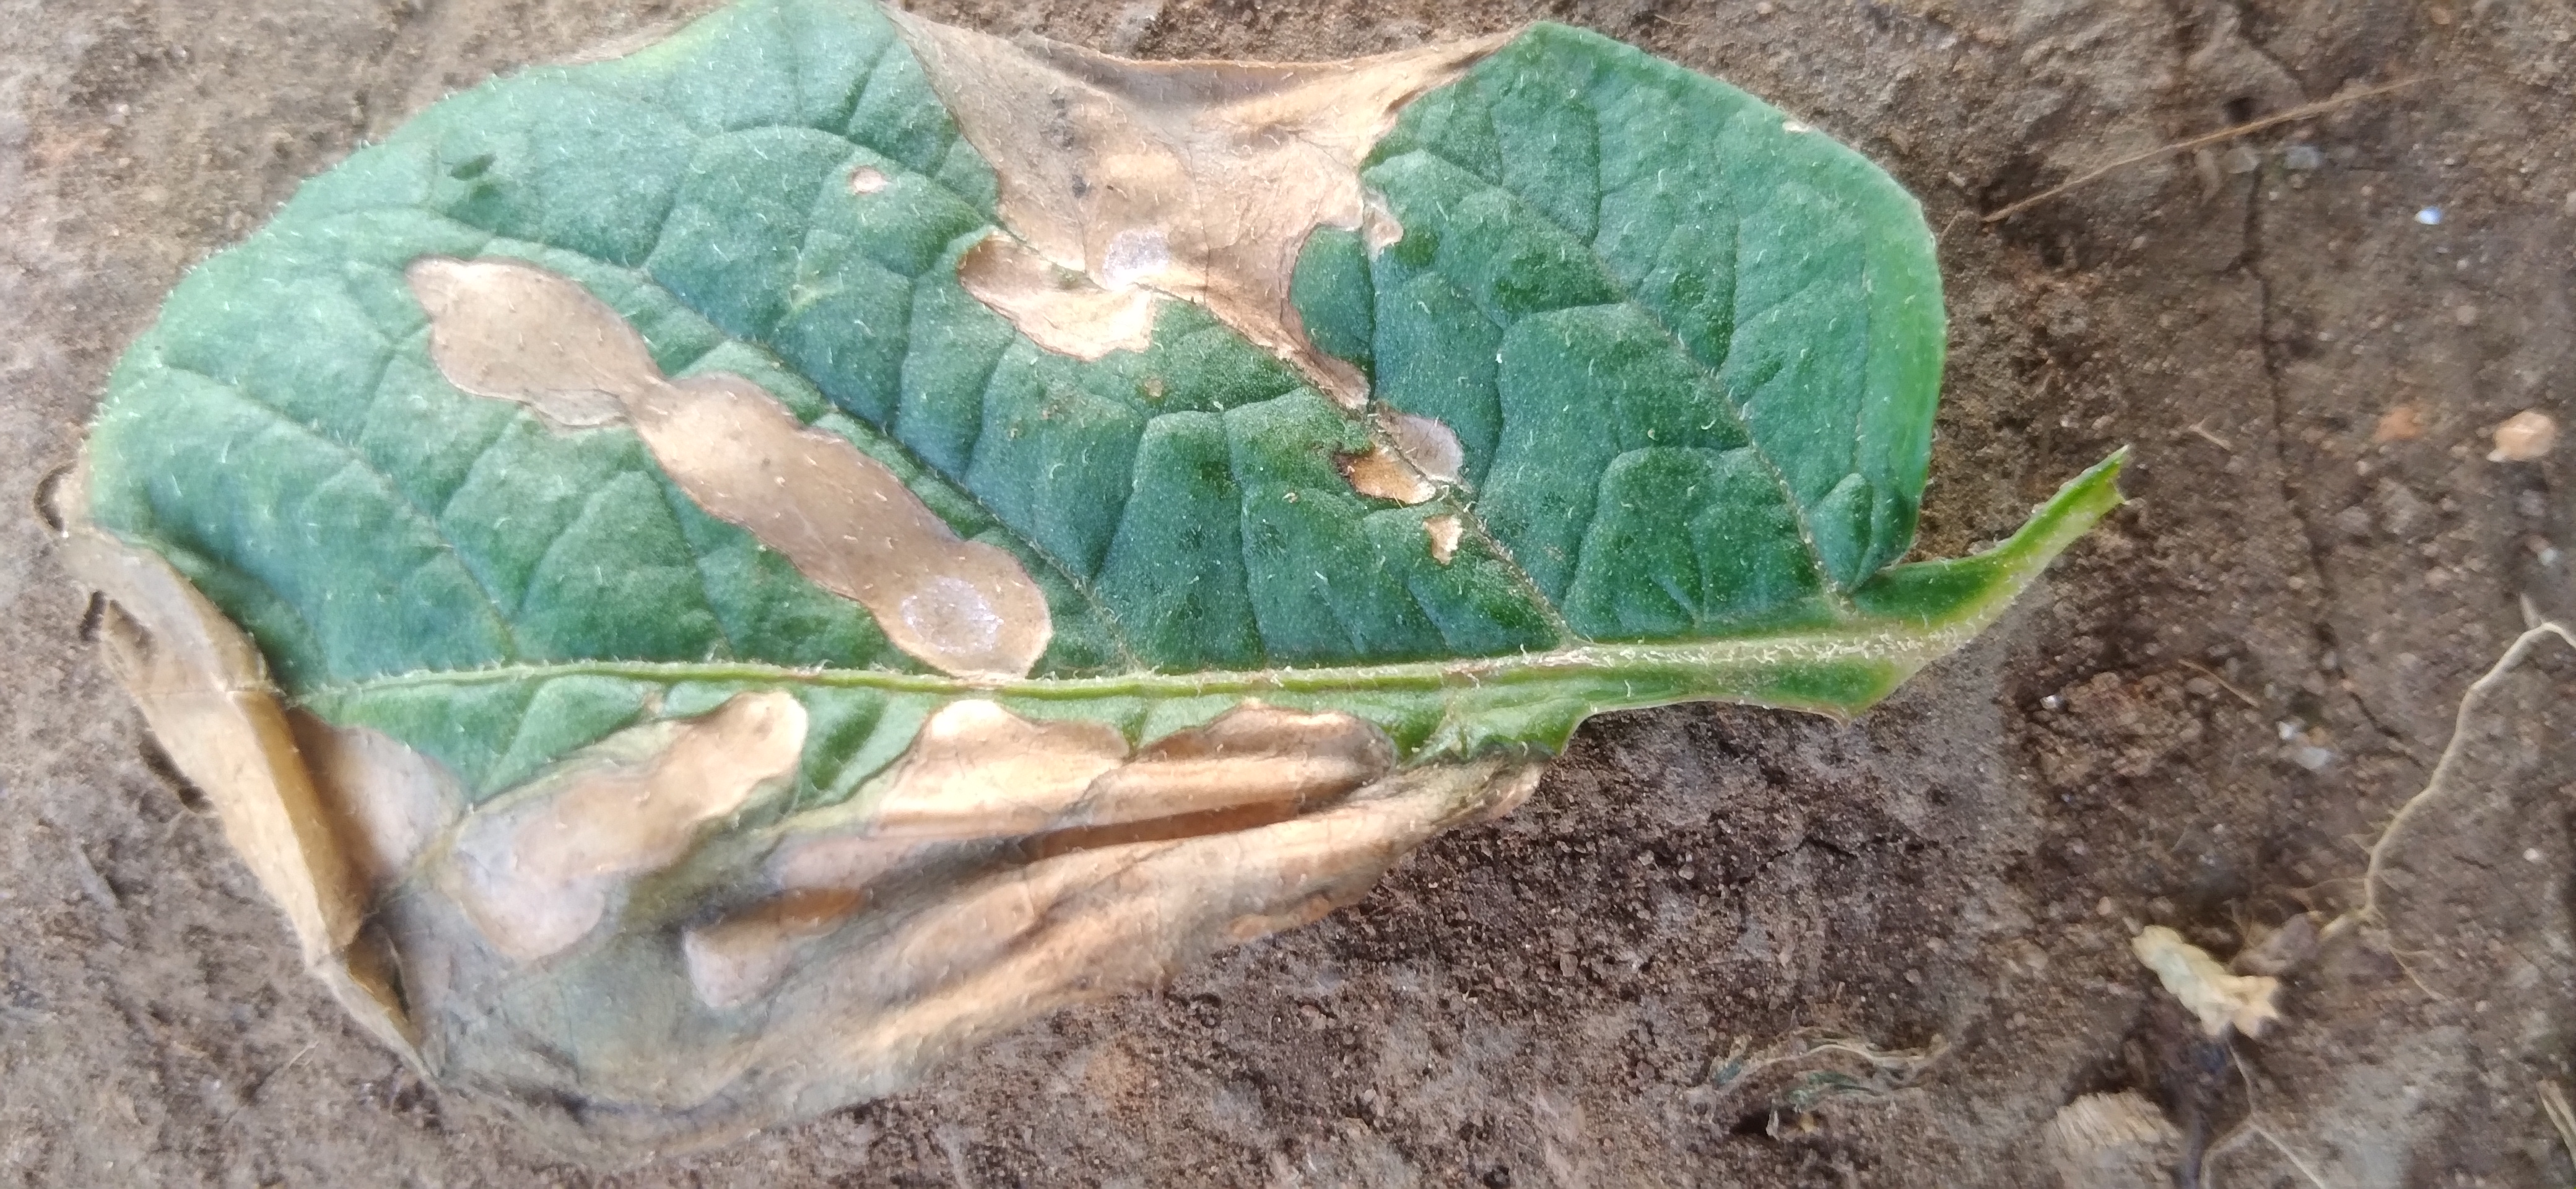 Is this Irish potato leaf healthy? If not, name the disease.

early blight
